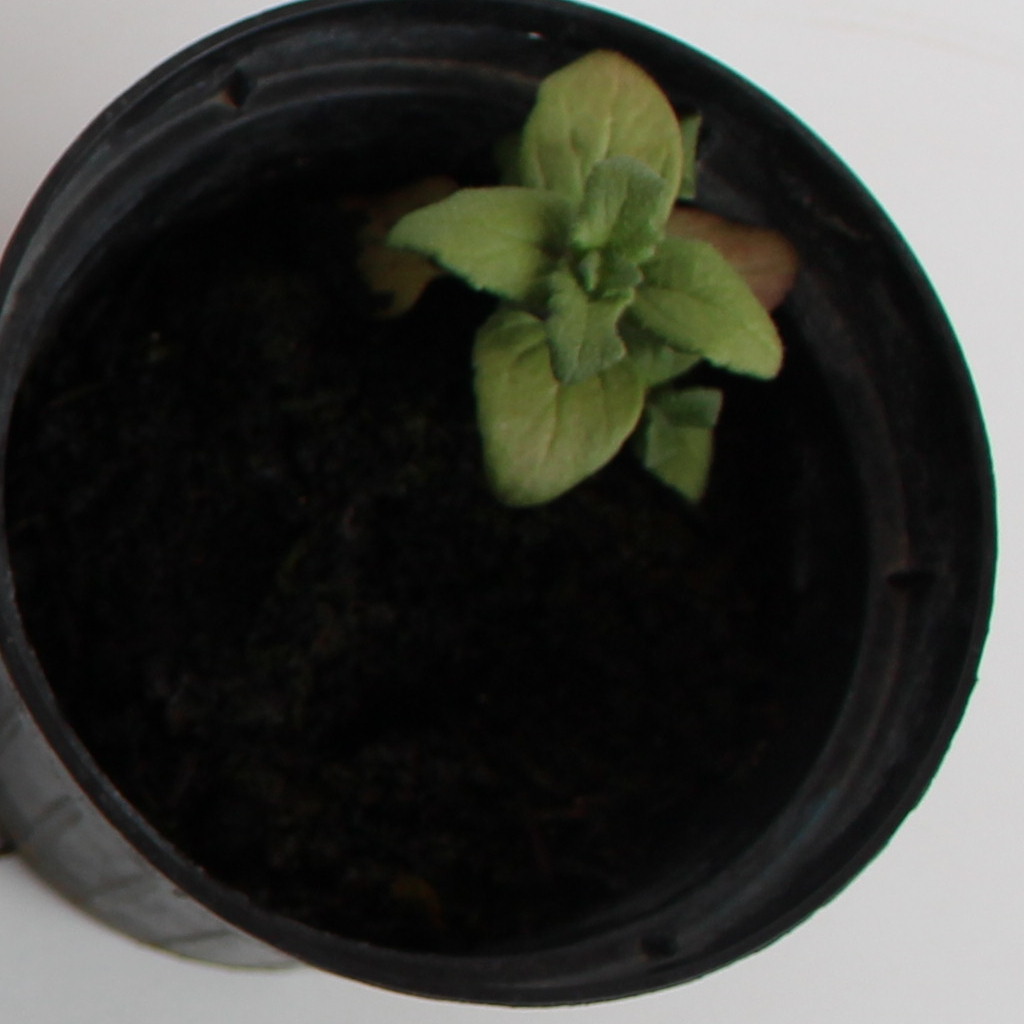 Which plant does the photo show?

Veronica persica
